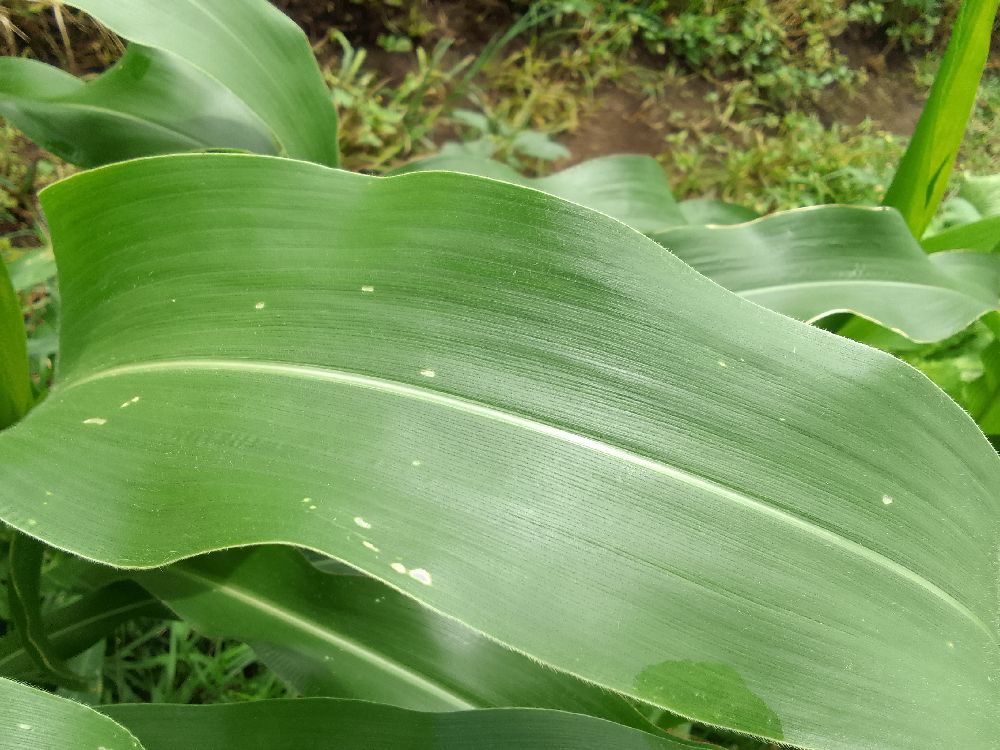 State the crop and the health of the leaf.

maize, healthy
